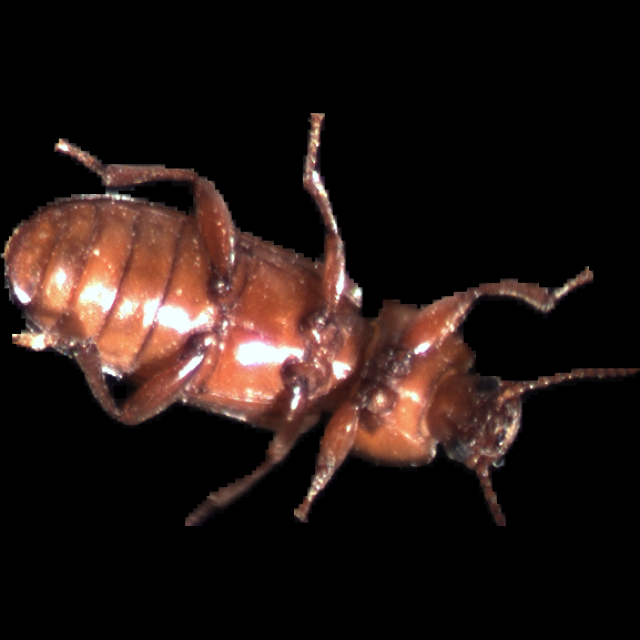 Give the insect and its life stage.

mealworm beetle
